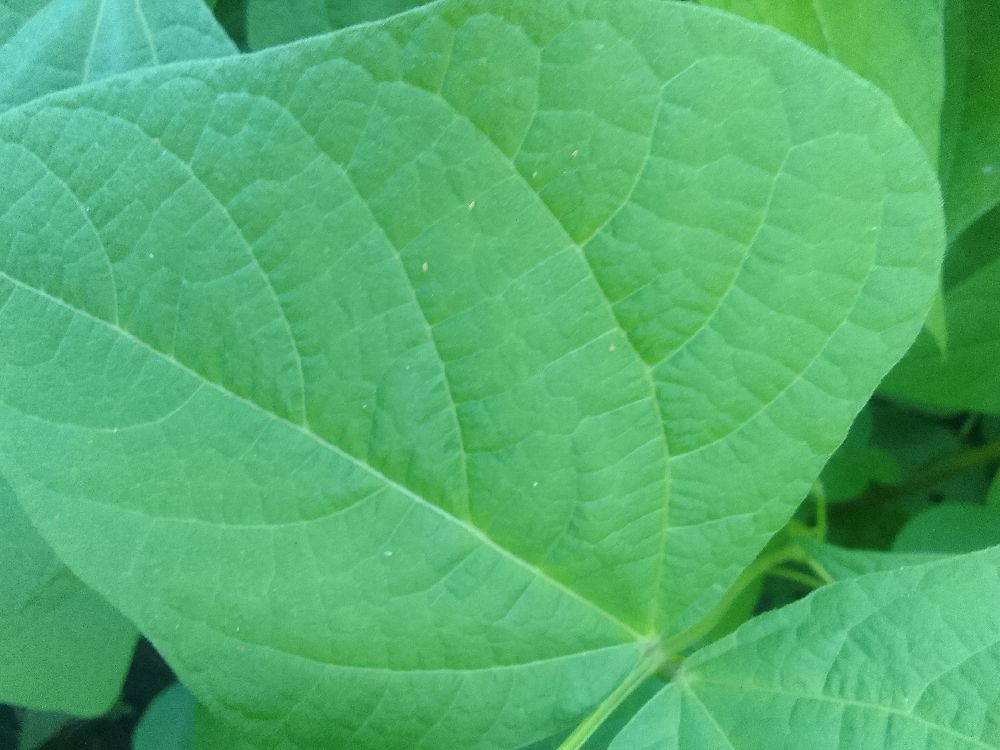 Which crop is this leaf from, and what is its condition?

common bean, healthy
